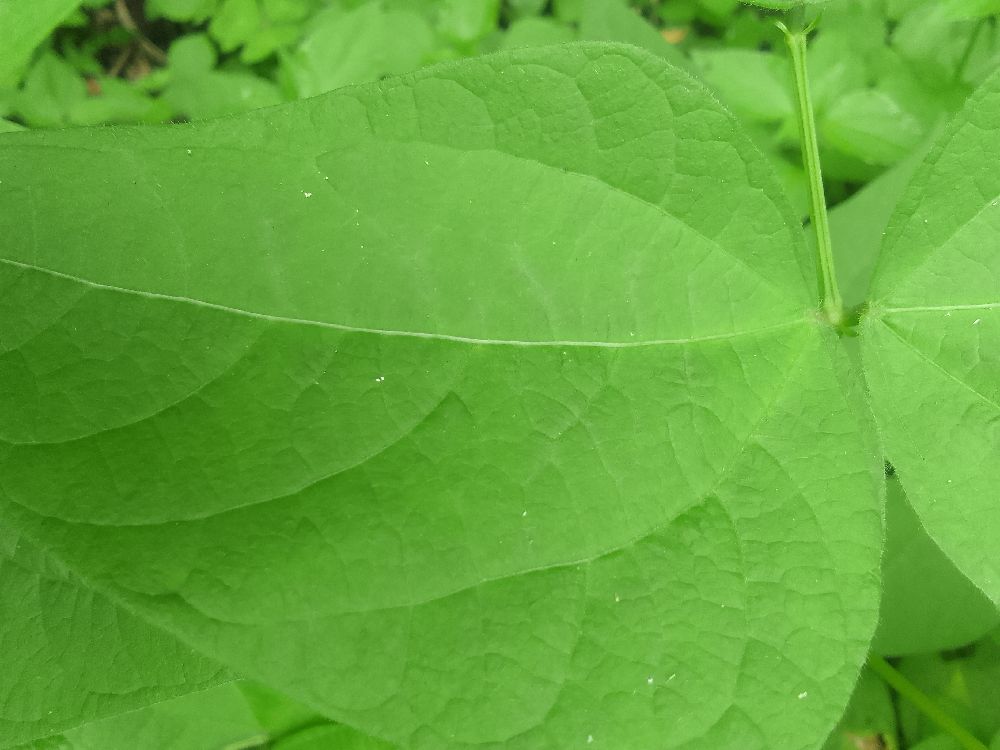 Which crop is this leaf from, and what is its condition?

common bean, healthy
